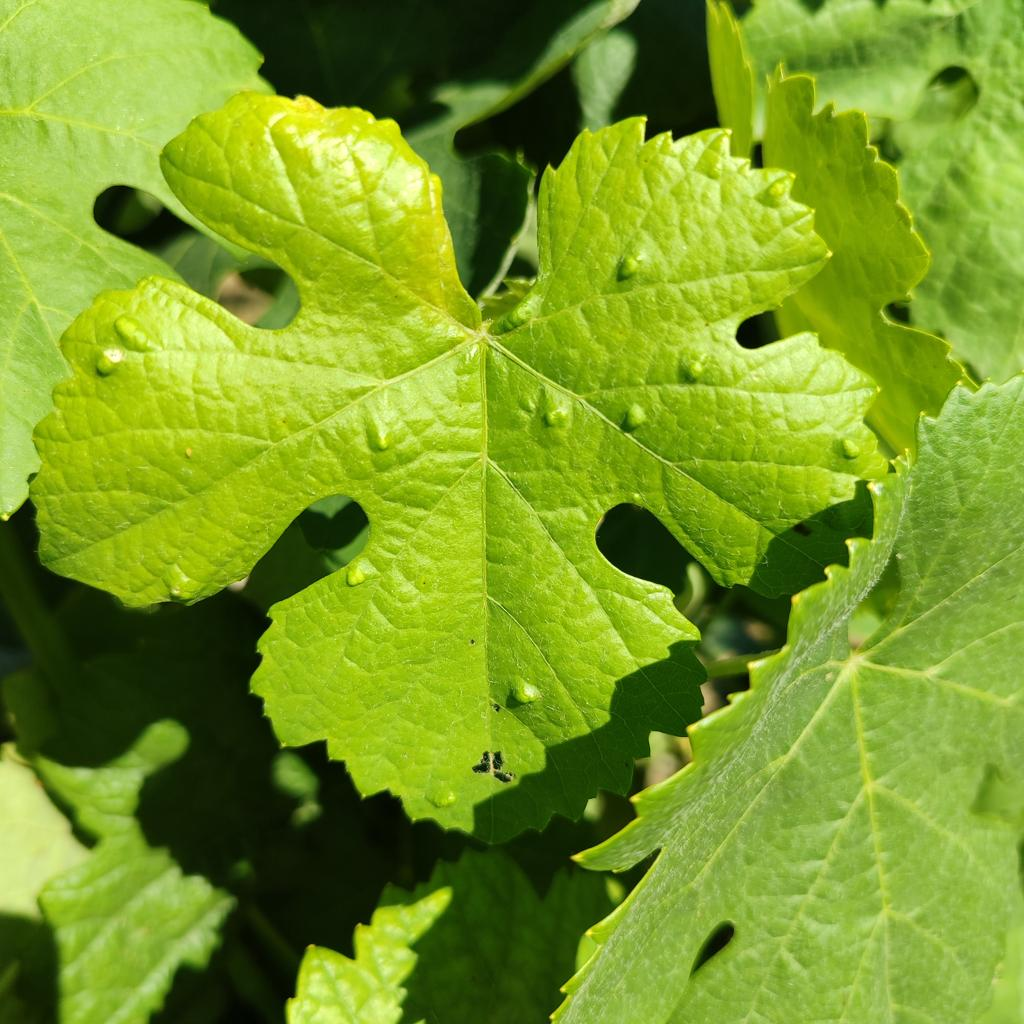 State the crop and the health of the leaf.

grapevine, erineum mite
